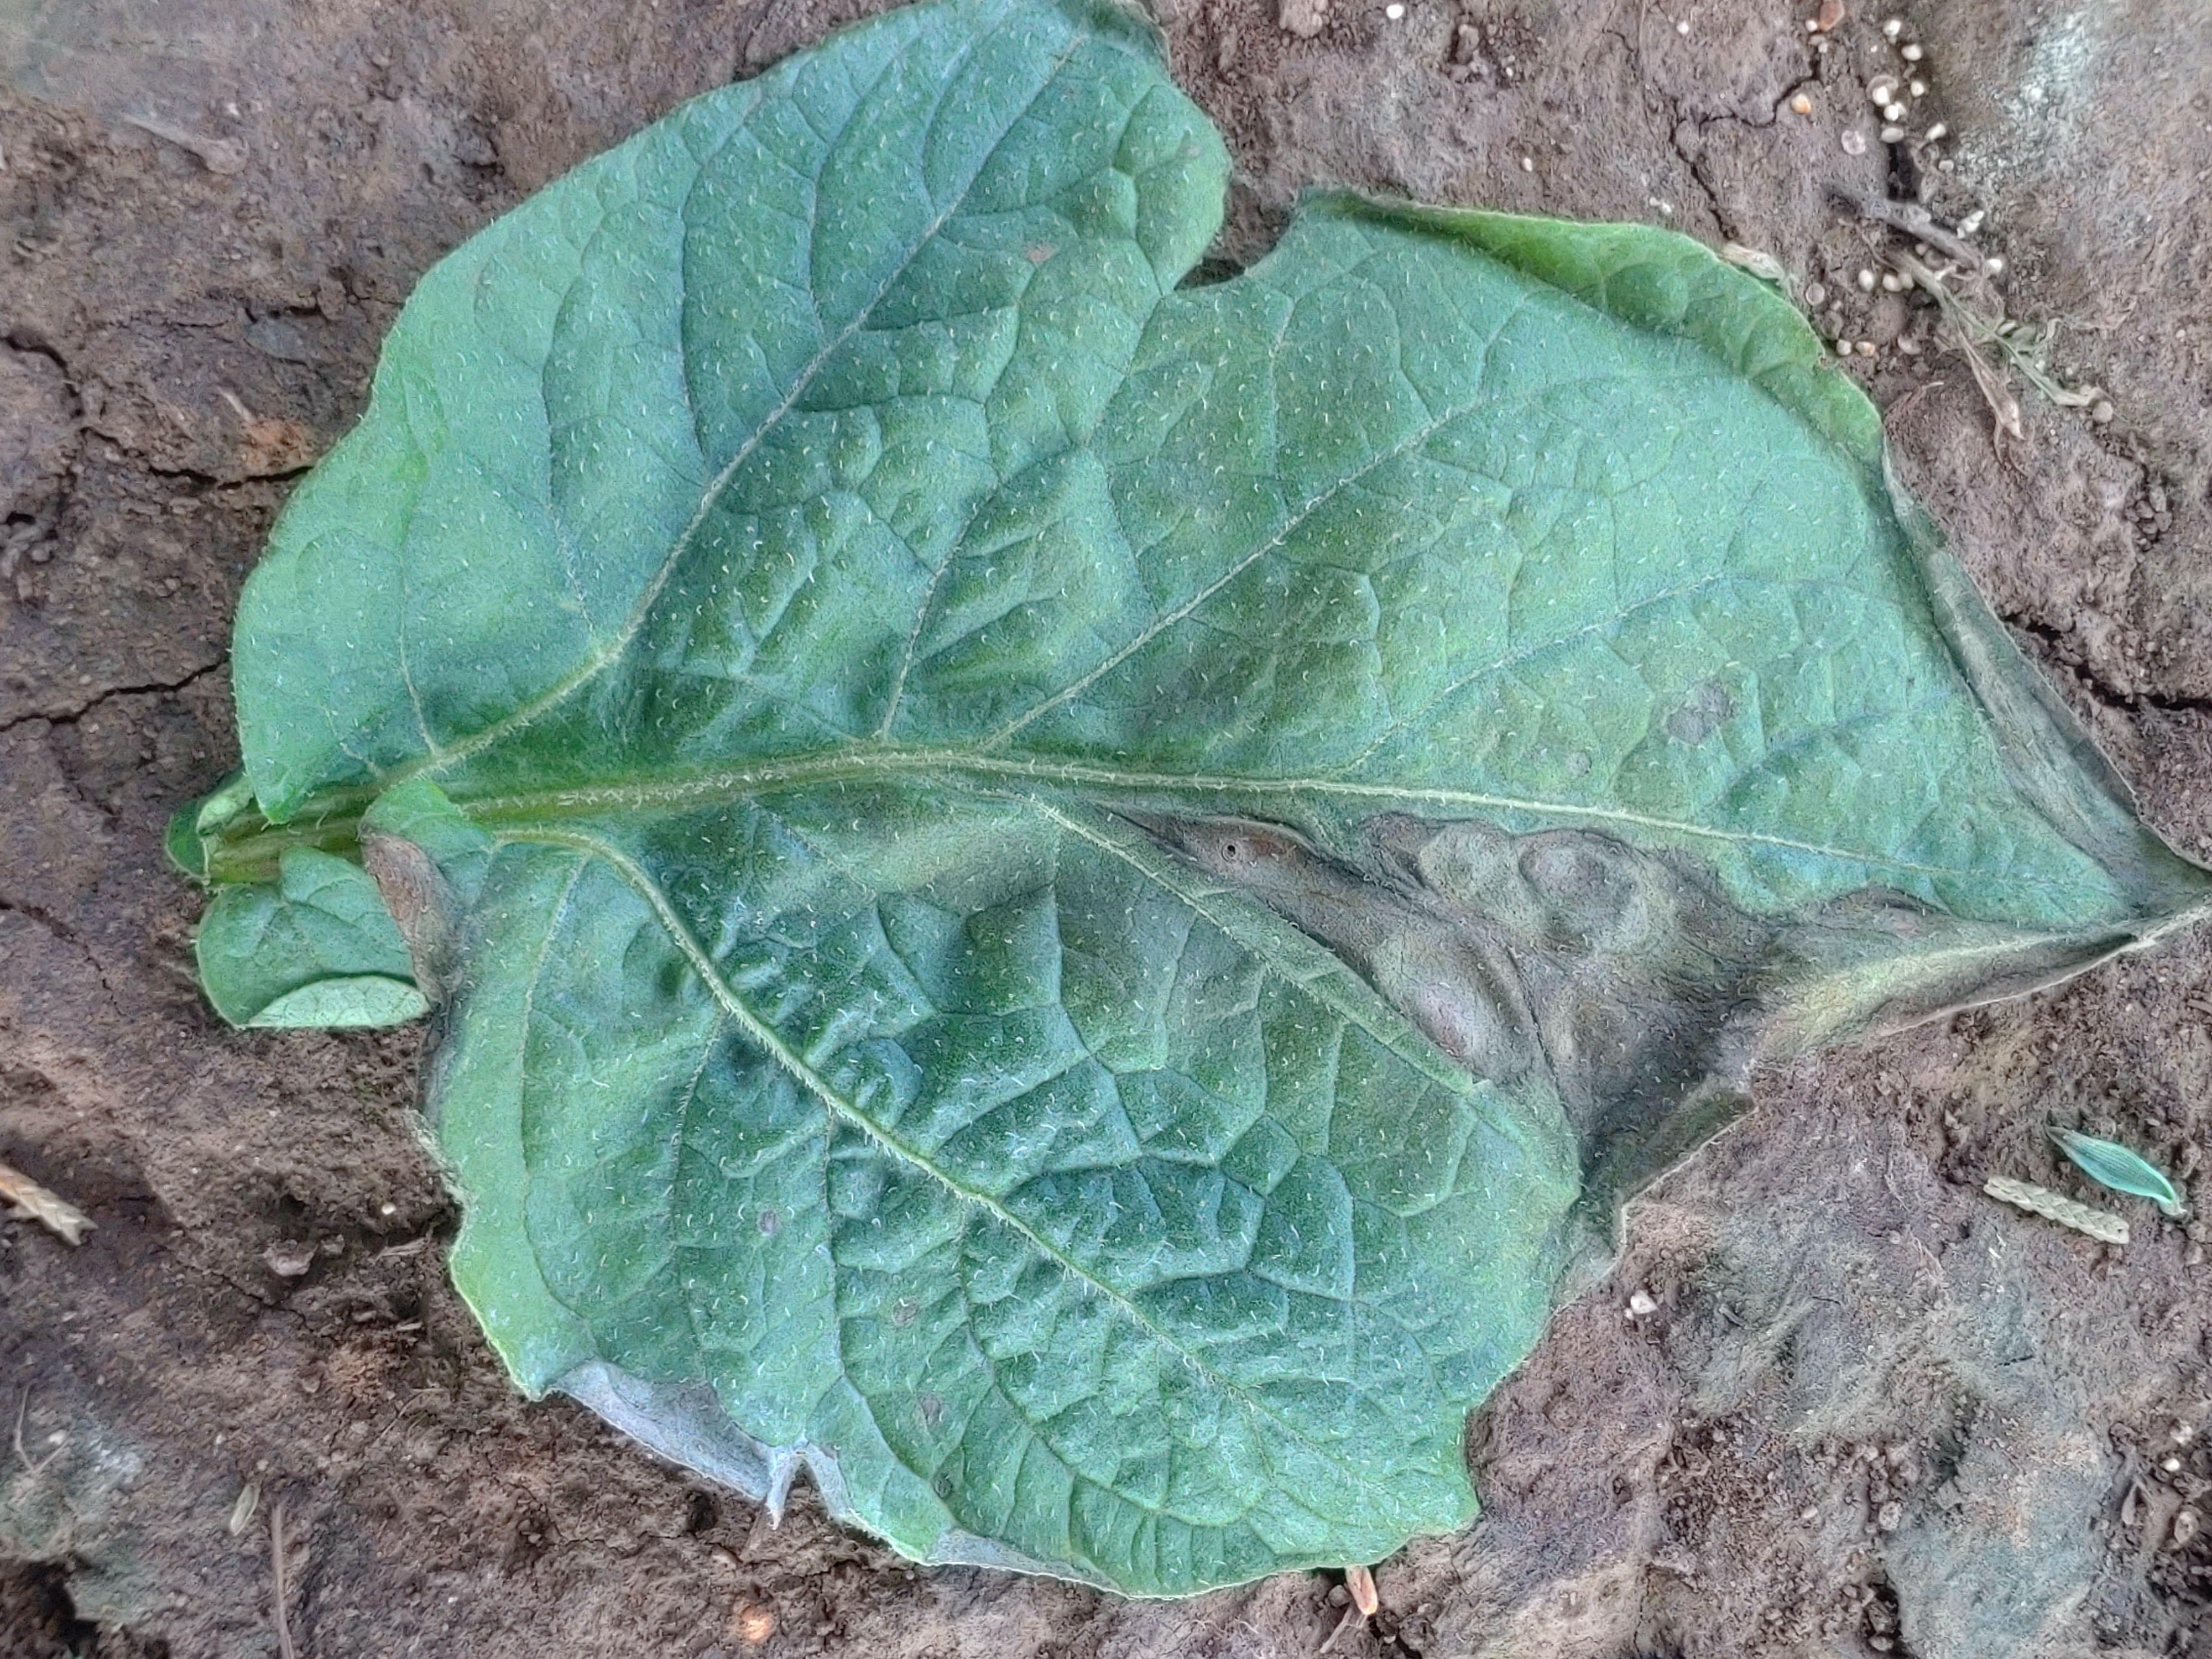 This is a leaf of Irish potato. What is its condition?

early blight
